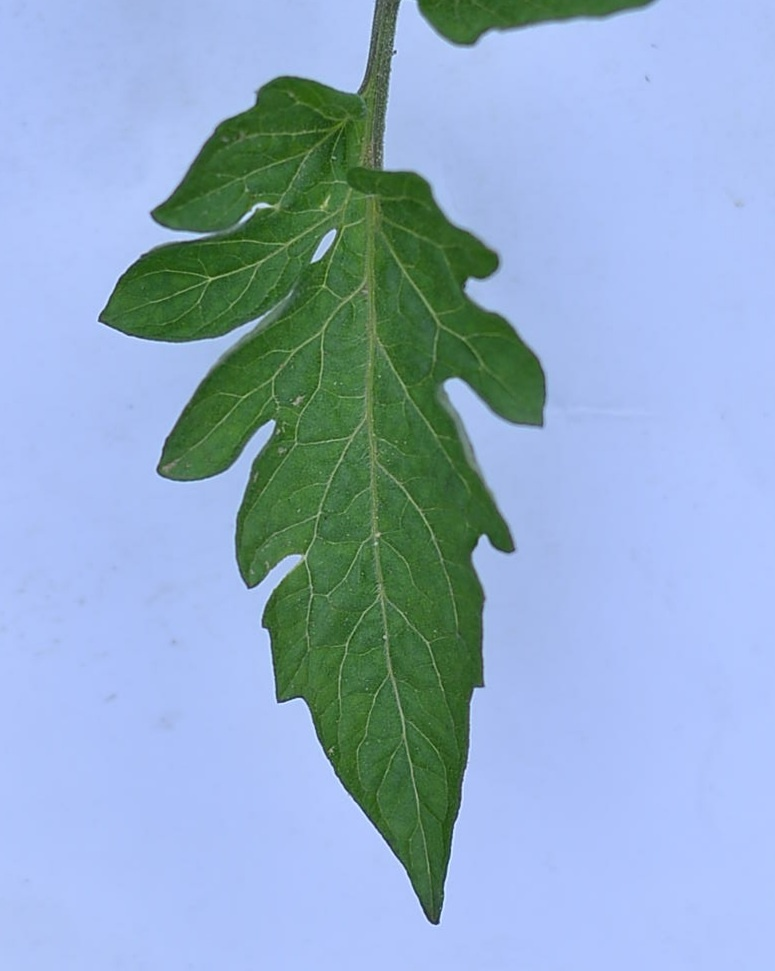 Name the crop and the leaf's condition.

tomato, healthy
